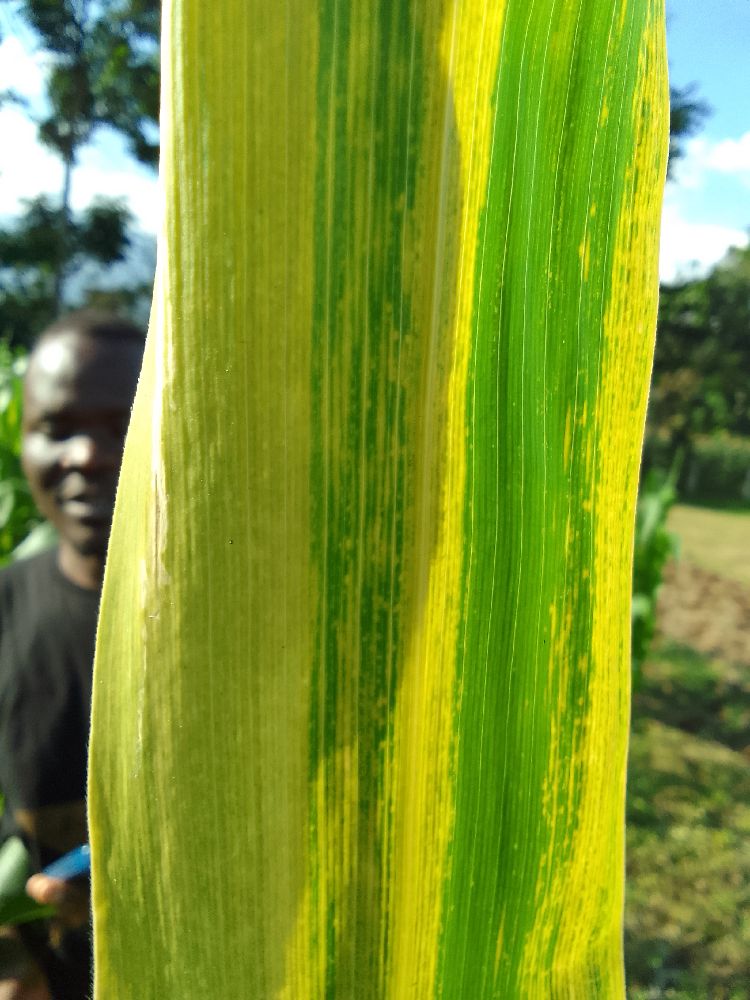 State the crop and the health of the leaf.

maize, maize lethal necrosis
